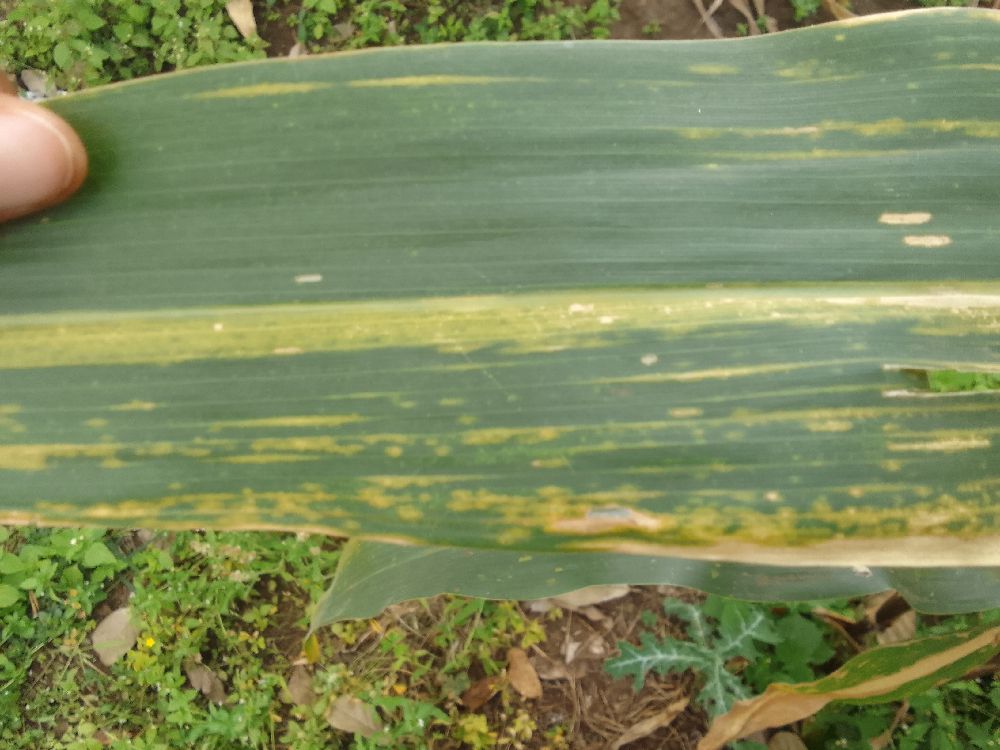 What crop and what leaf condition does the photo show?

maize, maize lethal necrosis
